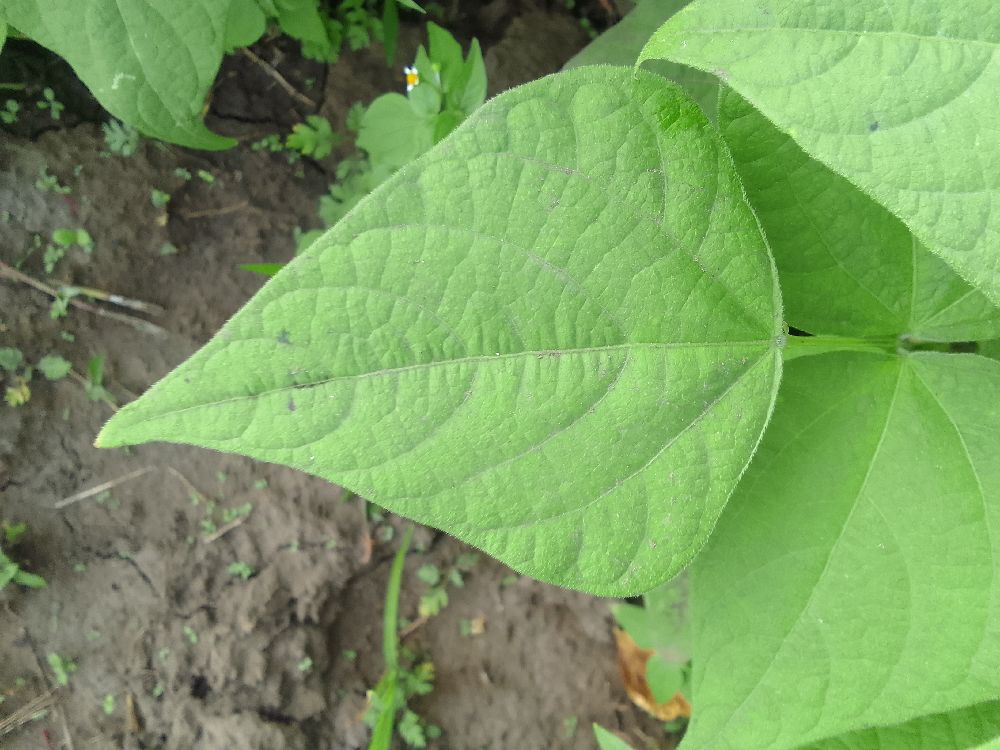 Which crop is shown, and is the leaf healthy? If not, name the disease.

common bean, healthy
